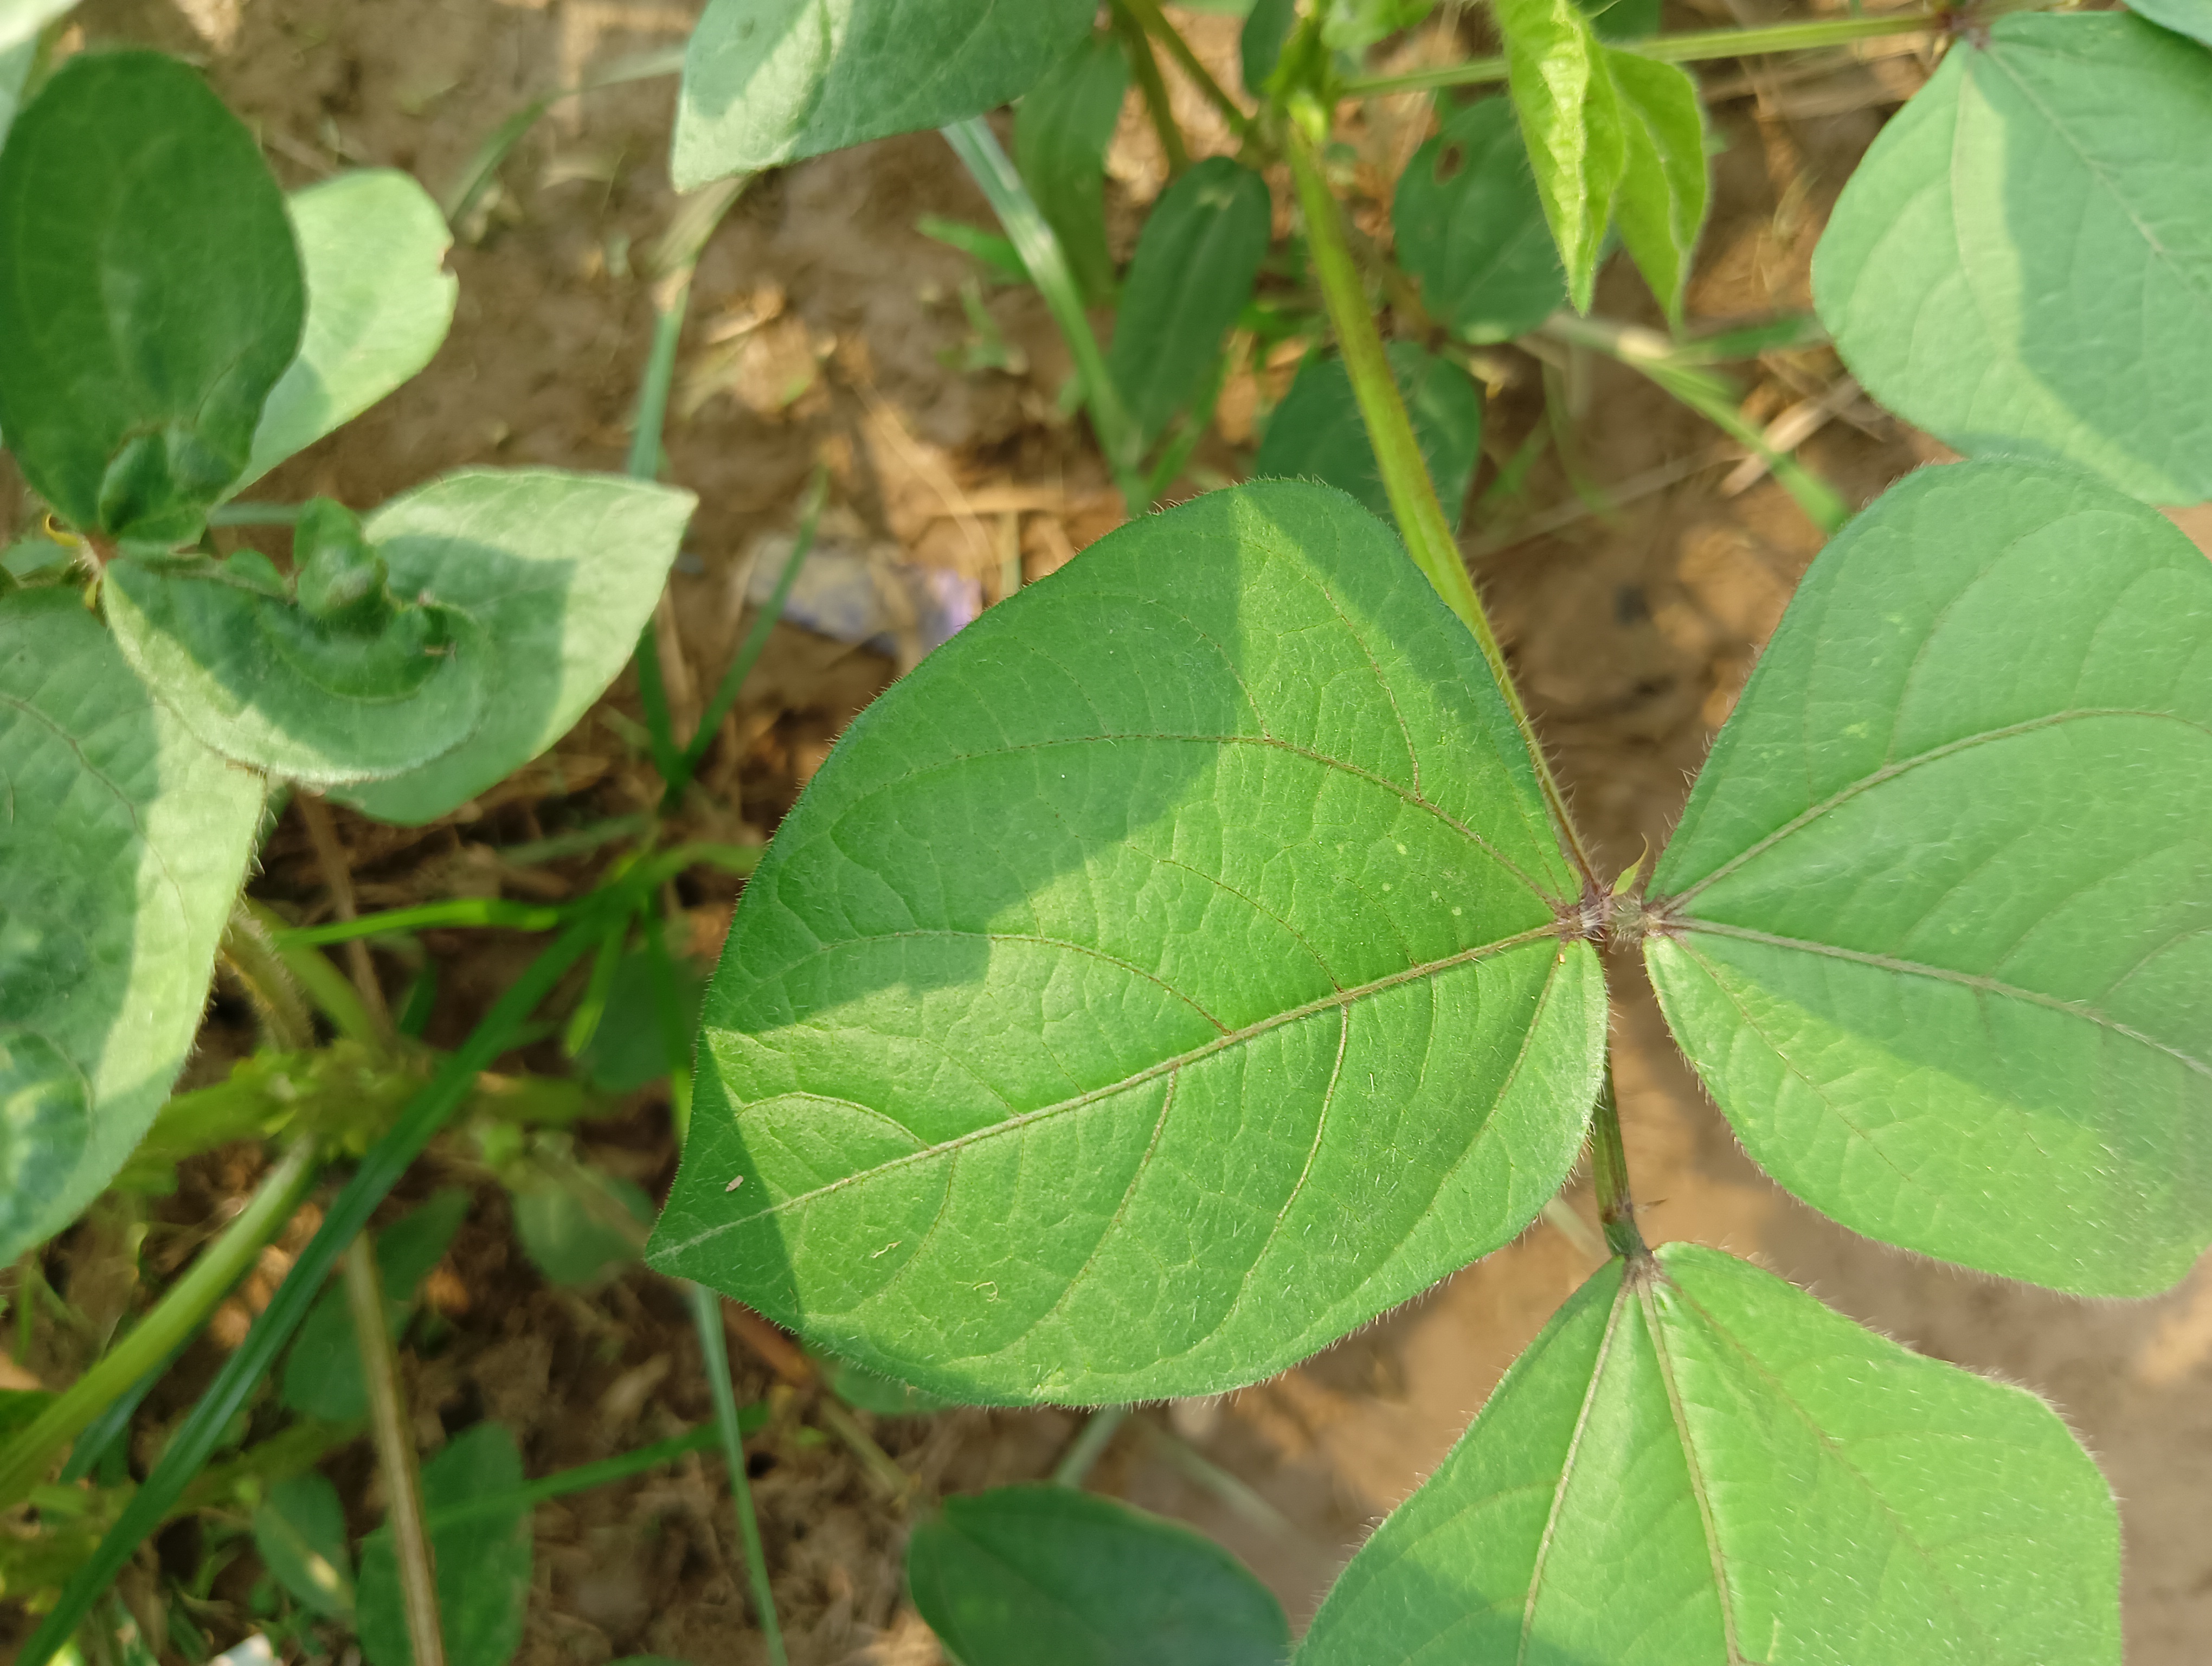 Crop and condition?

mungbean, healthy
